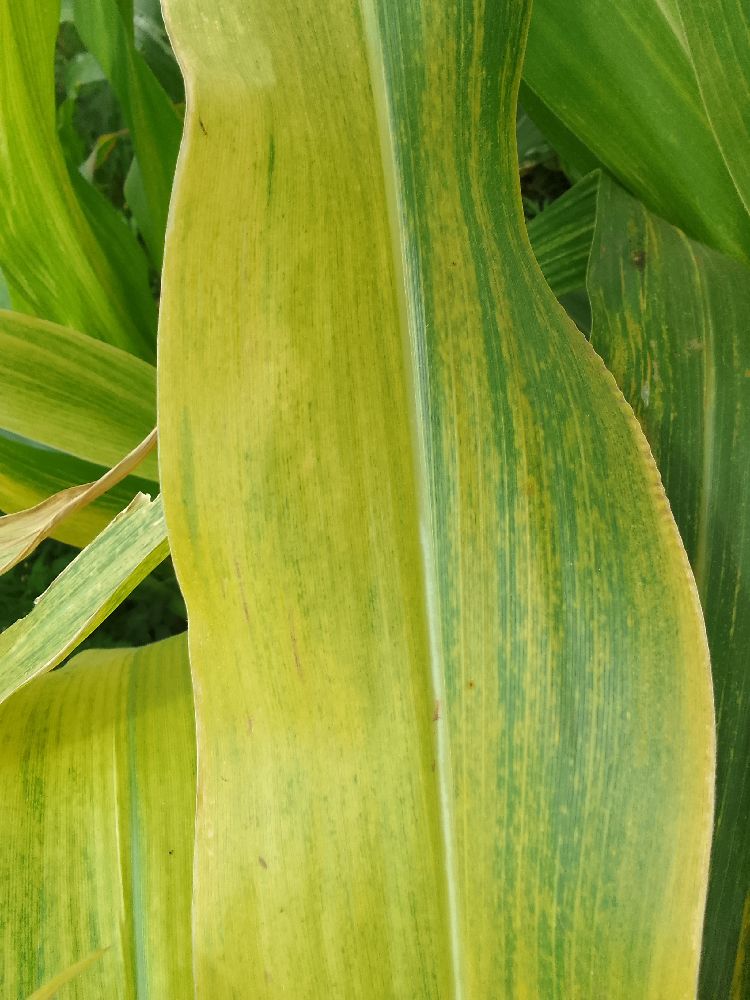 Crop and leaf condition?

maize, maize lethal necrosis
